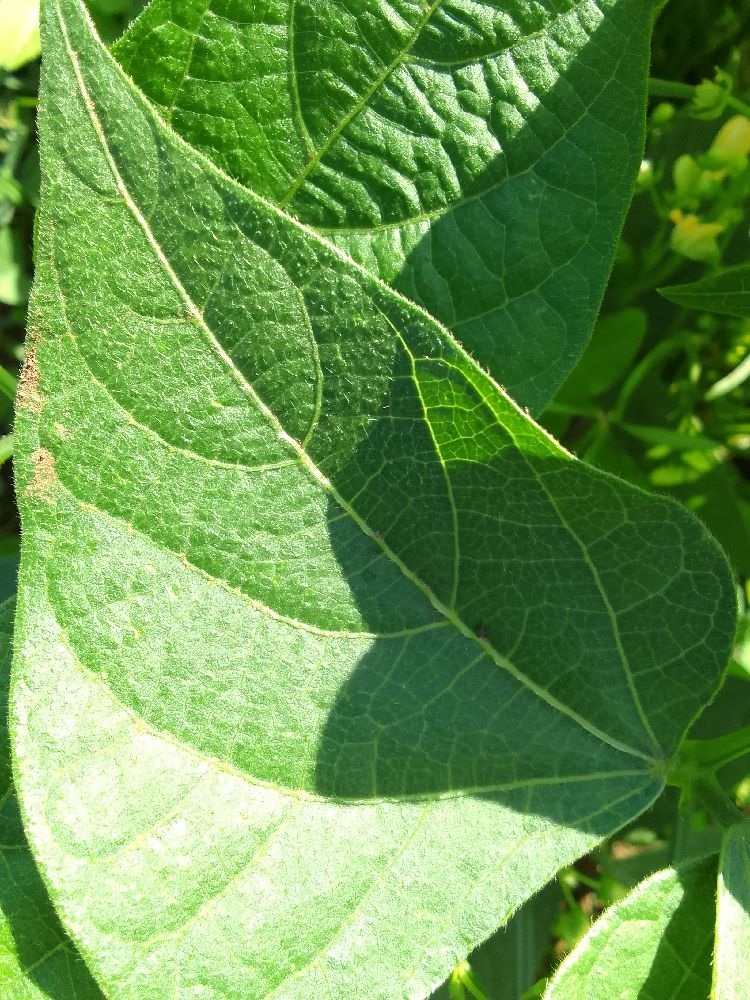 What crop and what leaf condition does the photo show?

common bean, healthy
